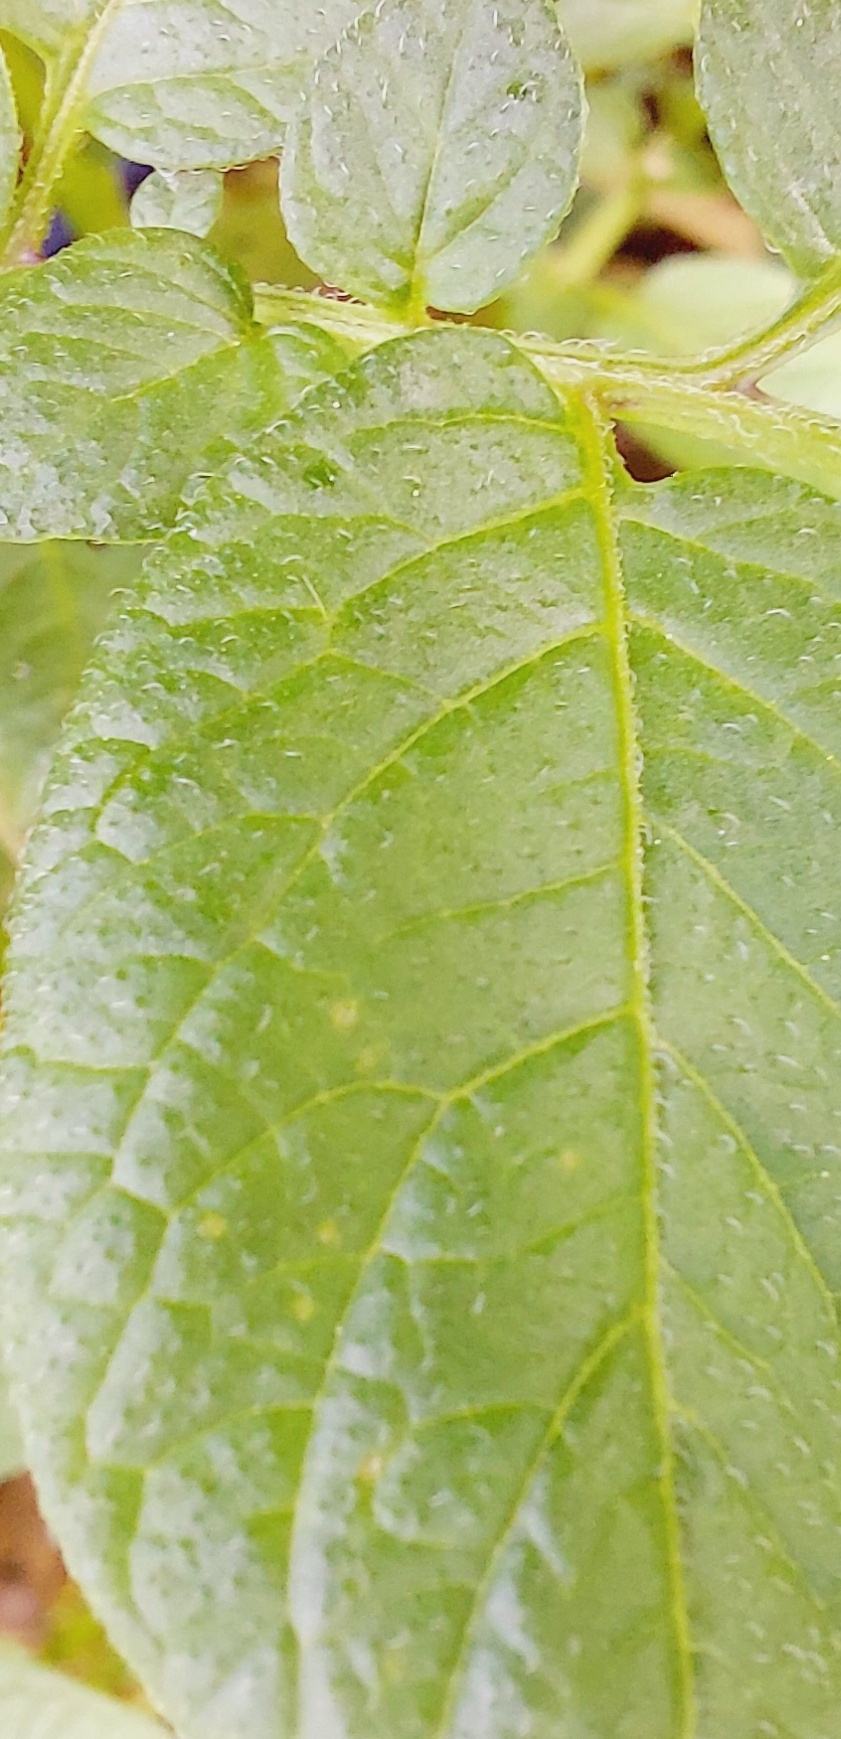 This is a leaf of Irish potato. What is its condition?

healthy
